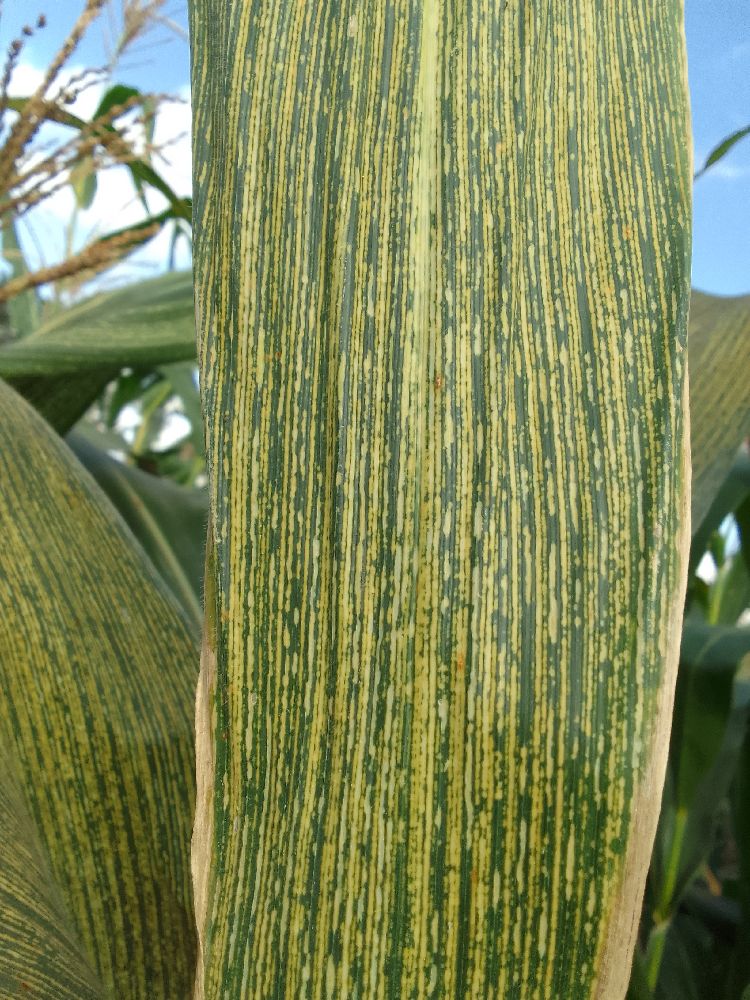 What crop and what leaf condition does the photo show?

maize, maize streak virus
